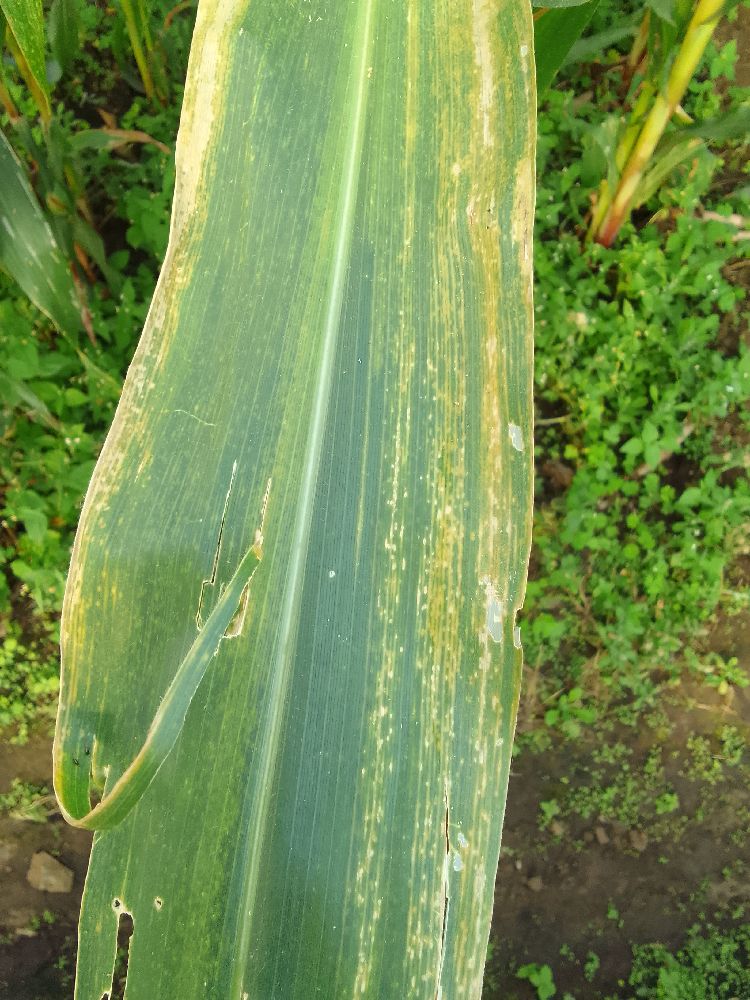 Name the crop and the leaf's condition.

maize, maize lethal necrosis
